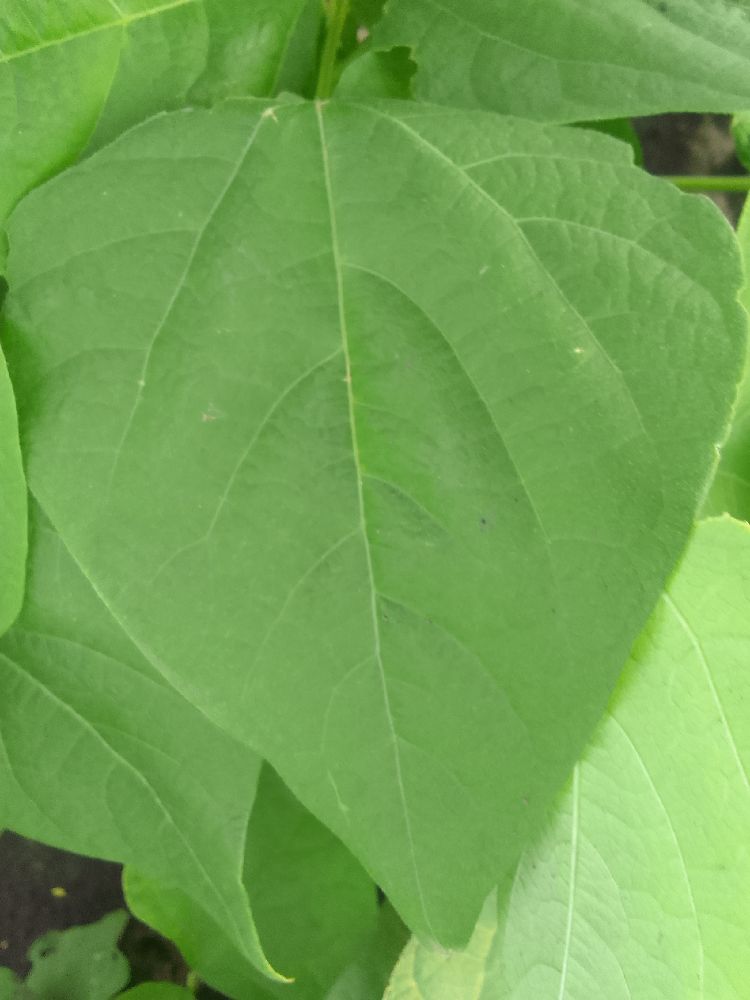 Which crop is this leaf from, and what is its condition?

common bean, healthy
